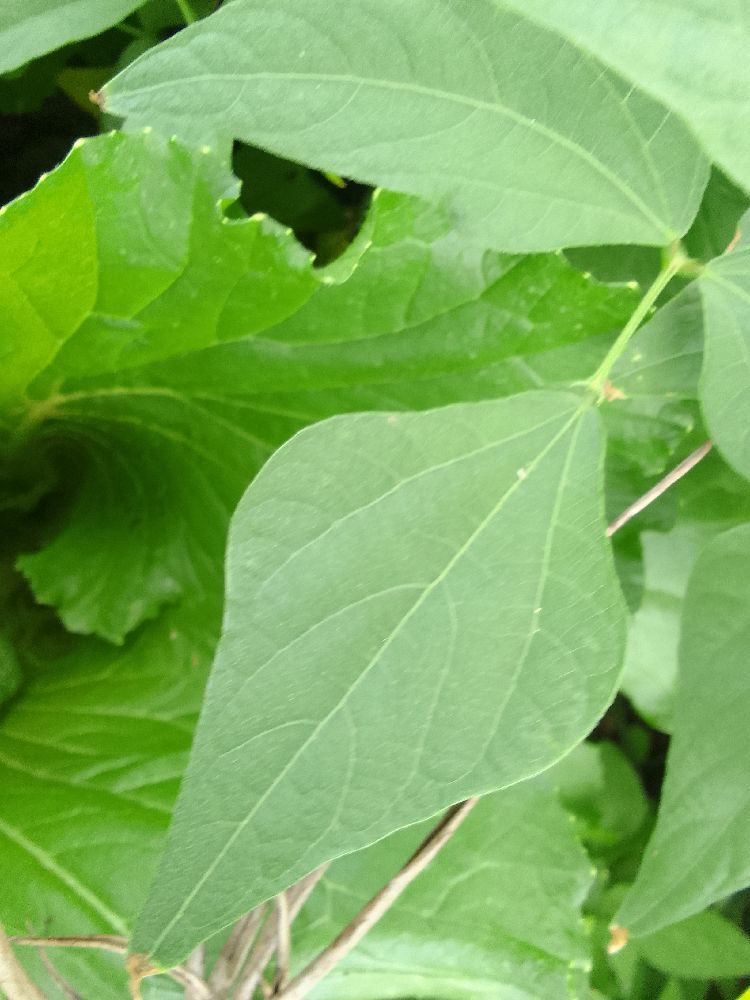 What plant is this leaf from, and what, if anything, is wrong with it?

common bean, healthy
